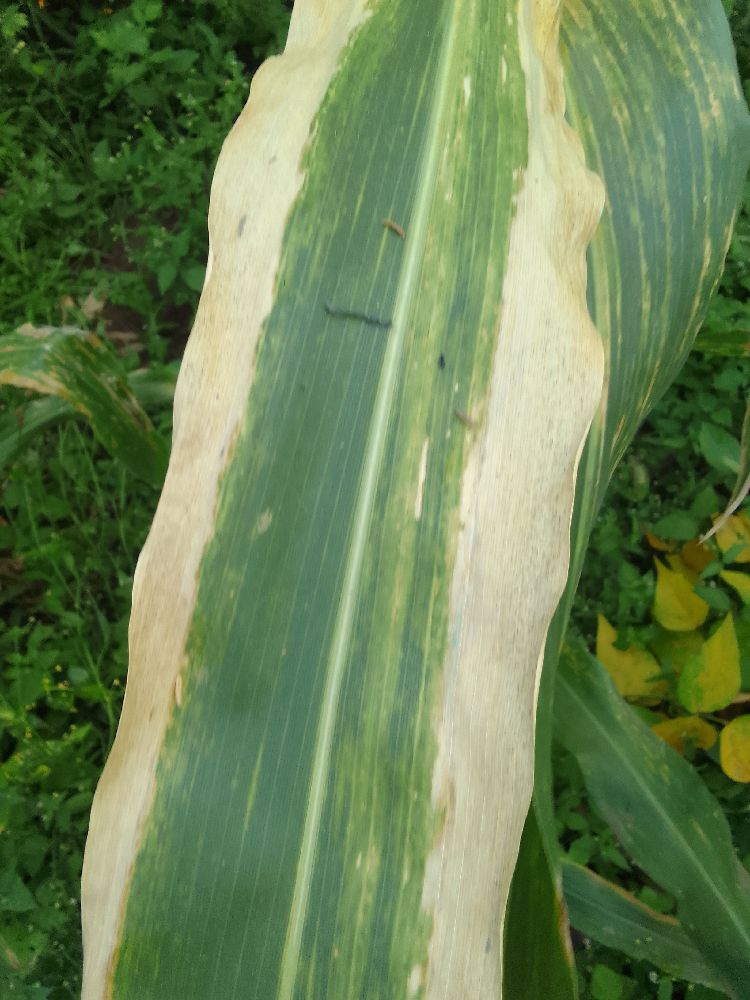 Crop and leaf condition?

maize, maize lethal necrosis
